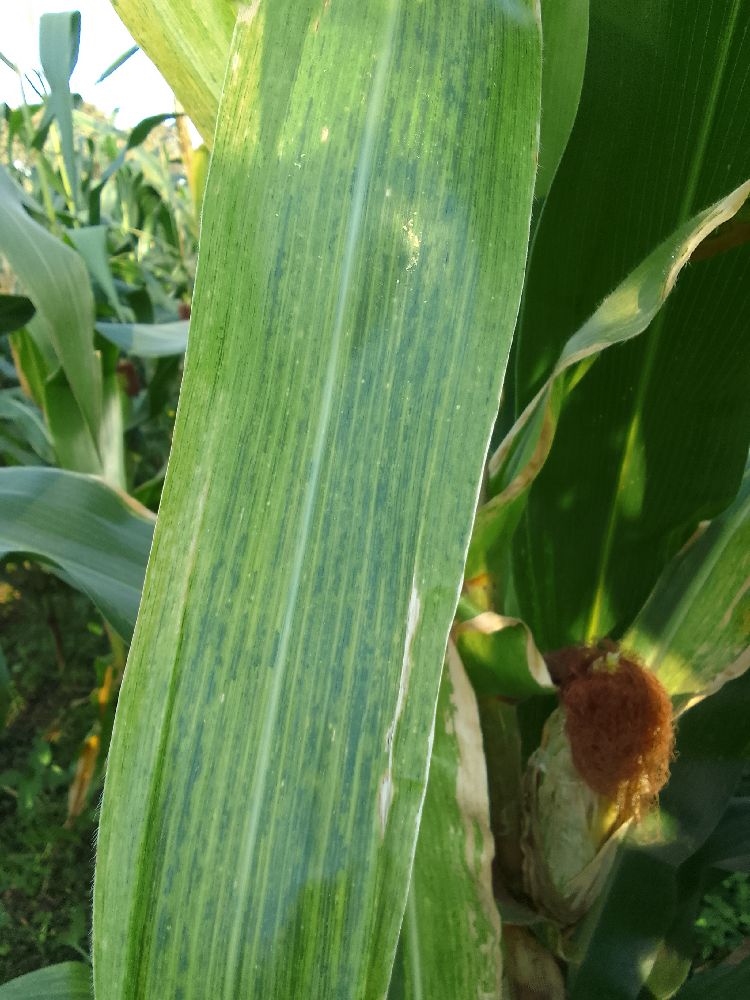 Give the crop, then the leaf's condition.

maize, maize lethal necrosis
